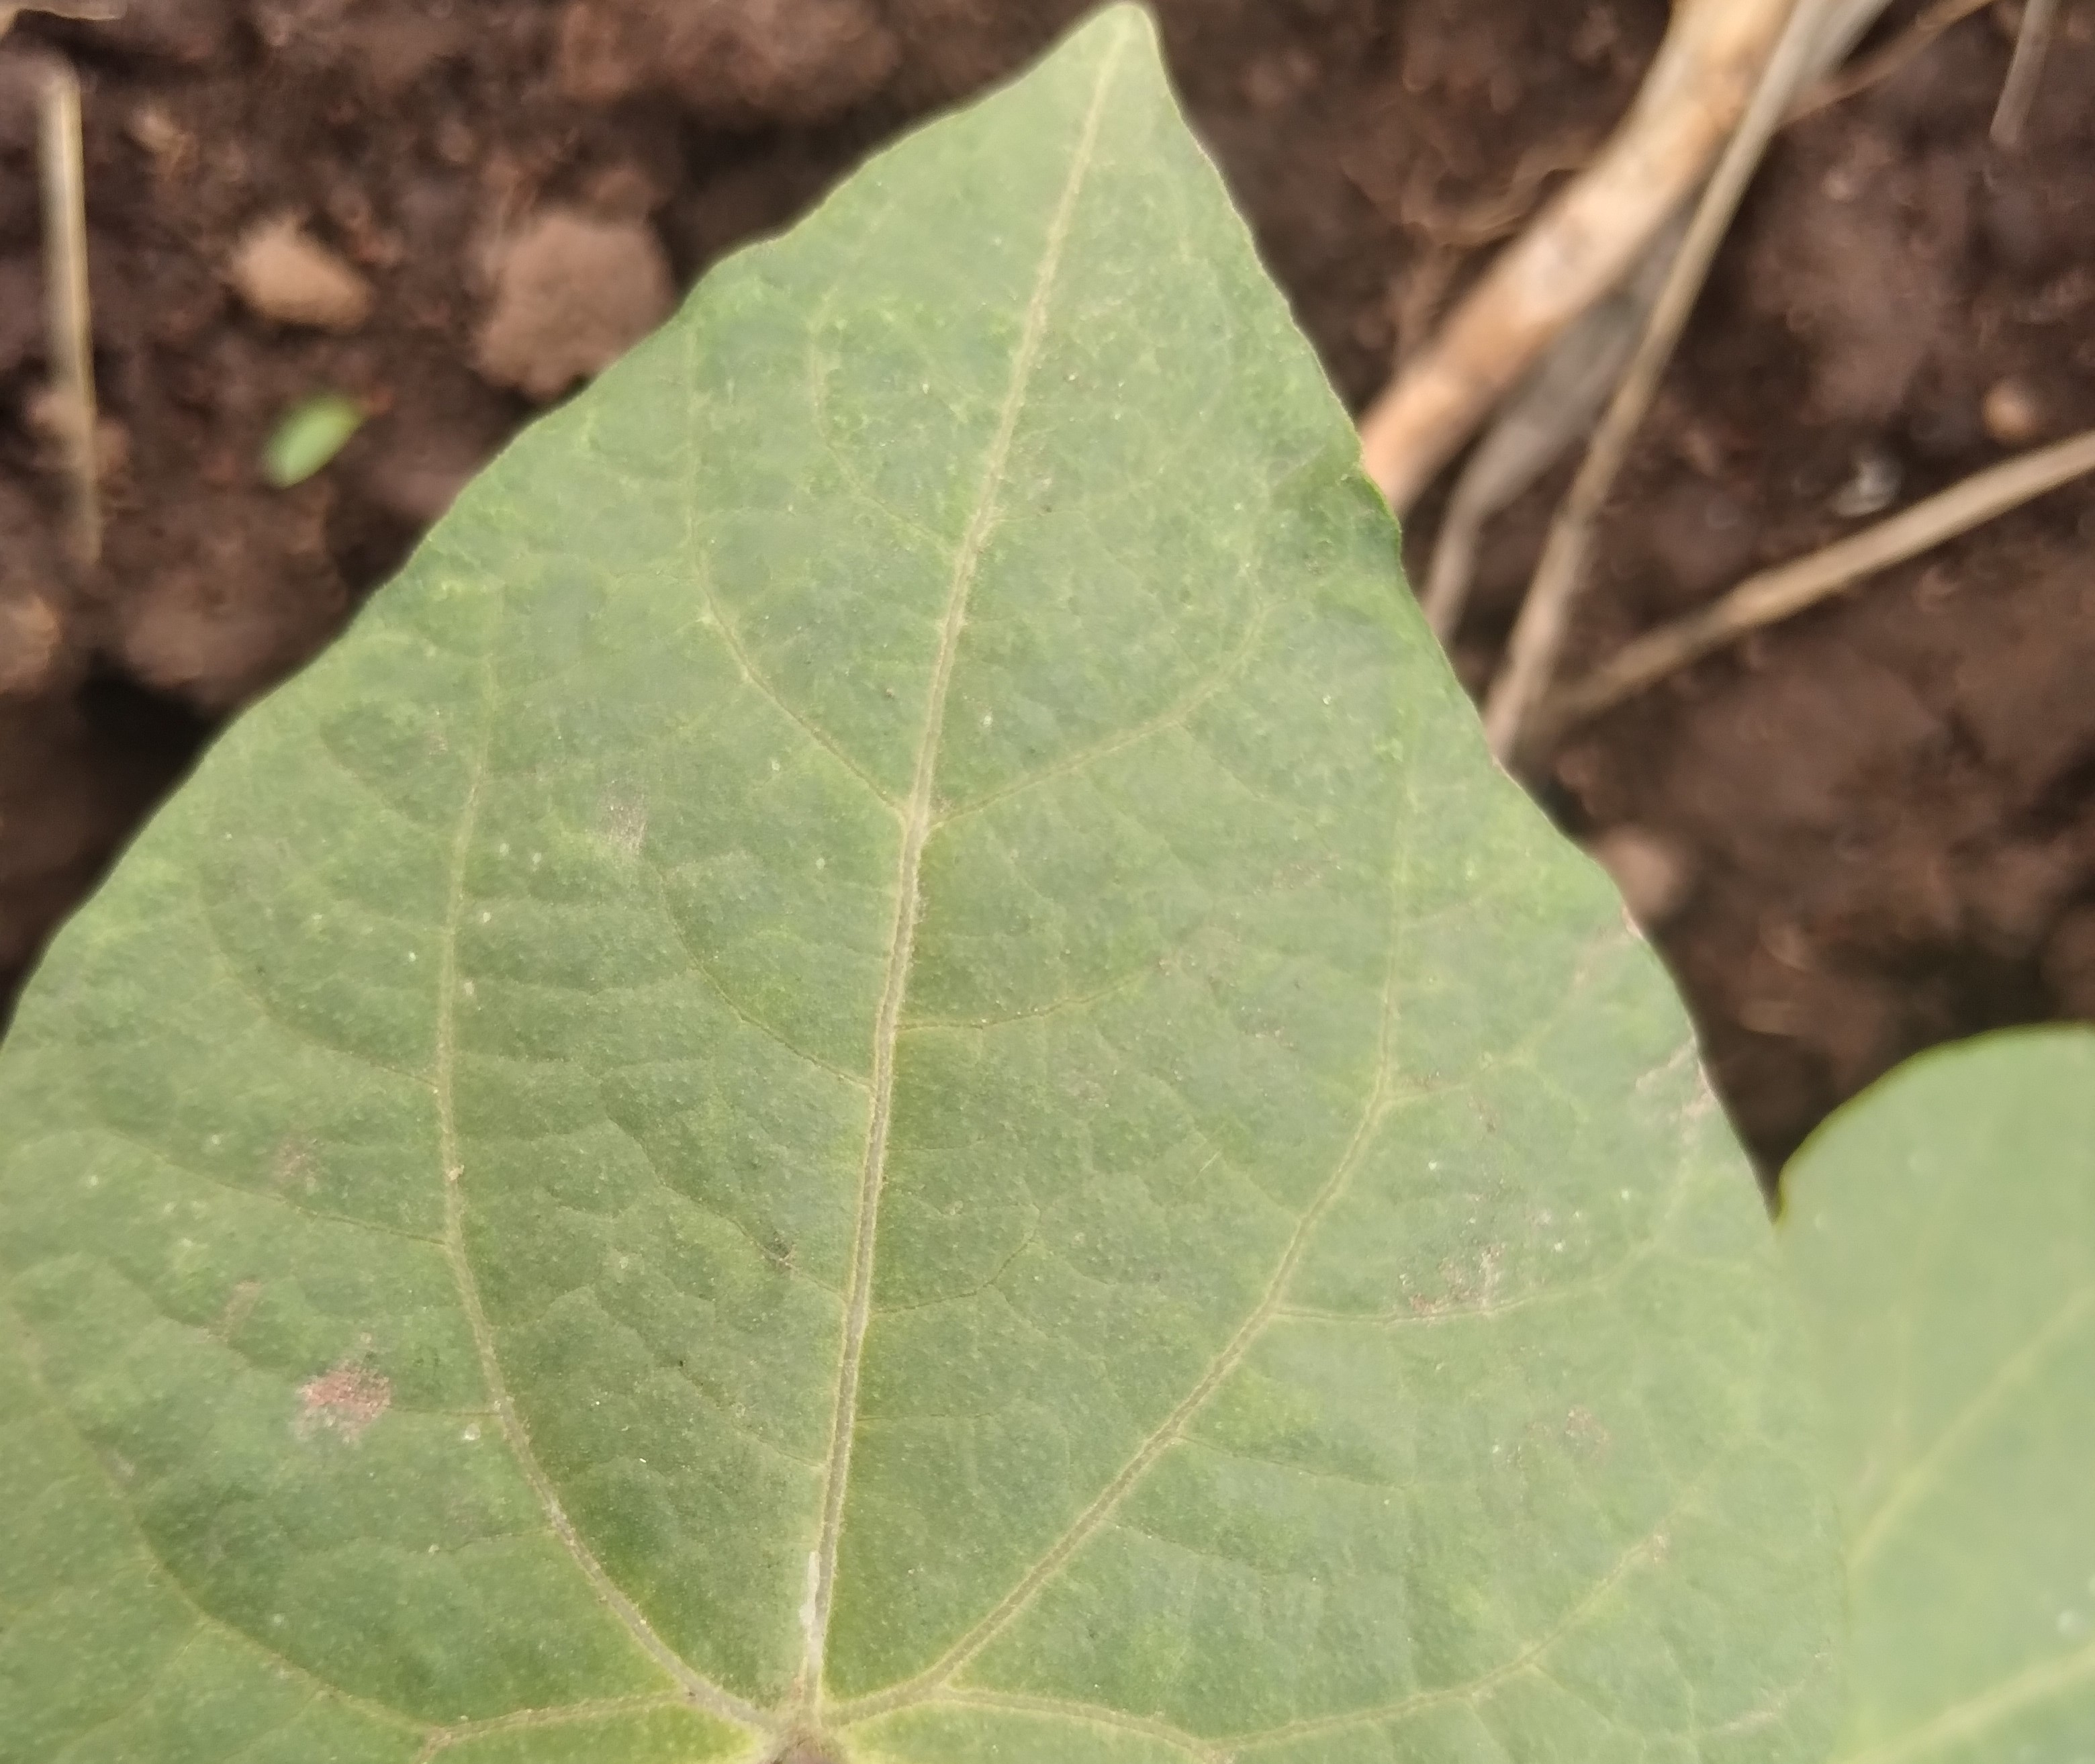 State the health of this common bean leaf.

healthy
